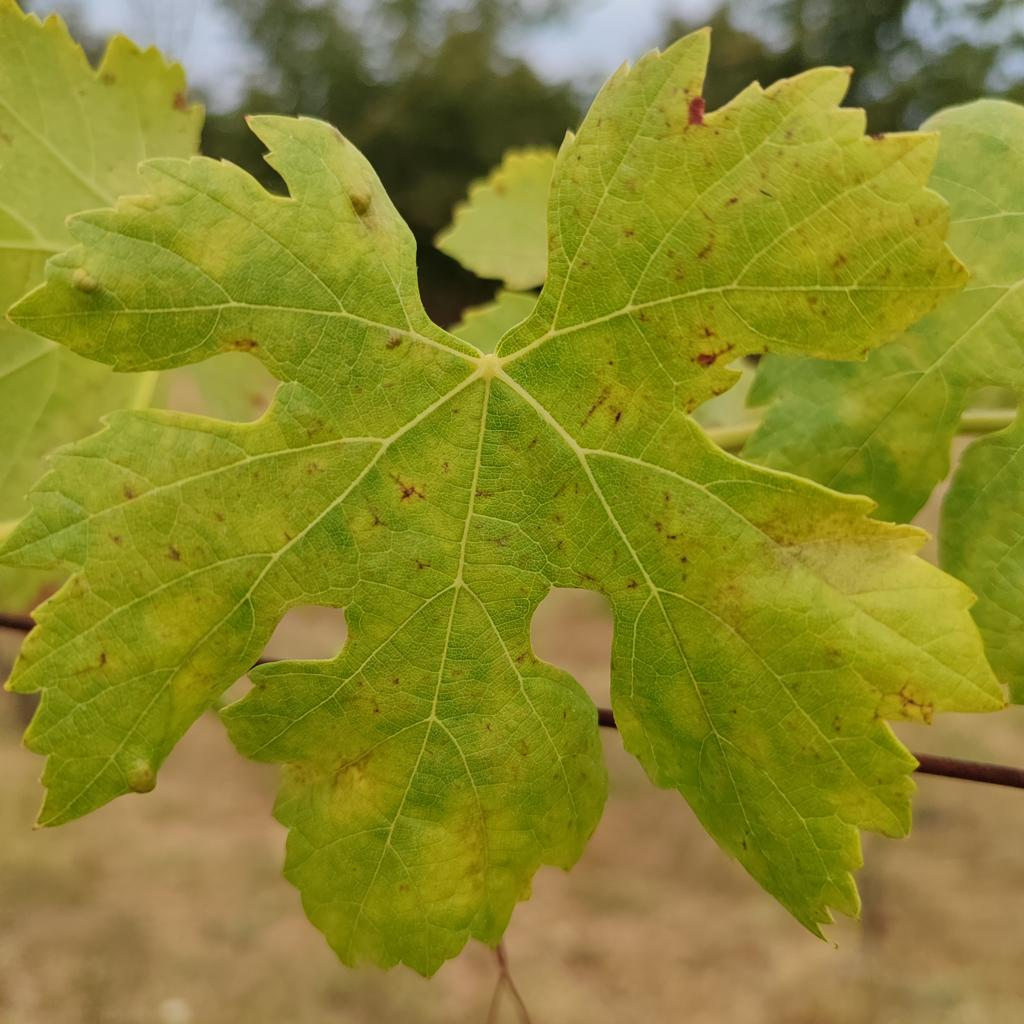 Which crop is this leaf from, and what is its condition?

grapevine, esca complex
